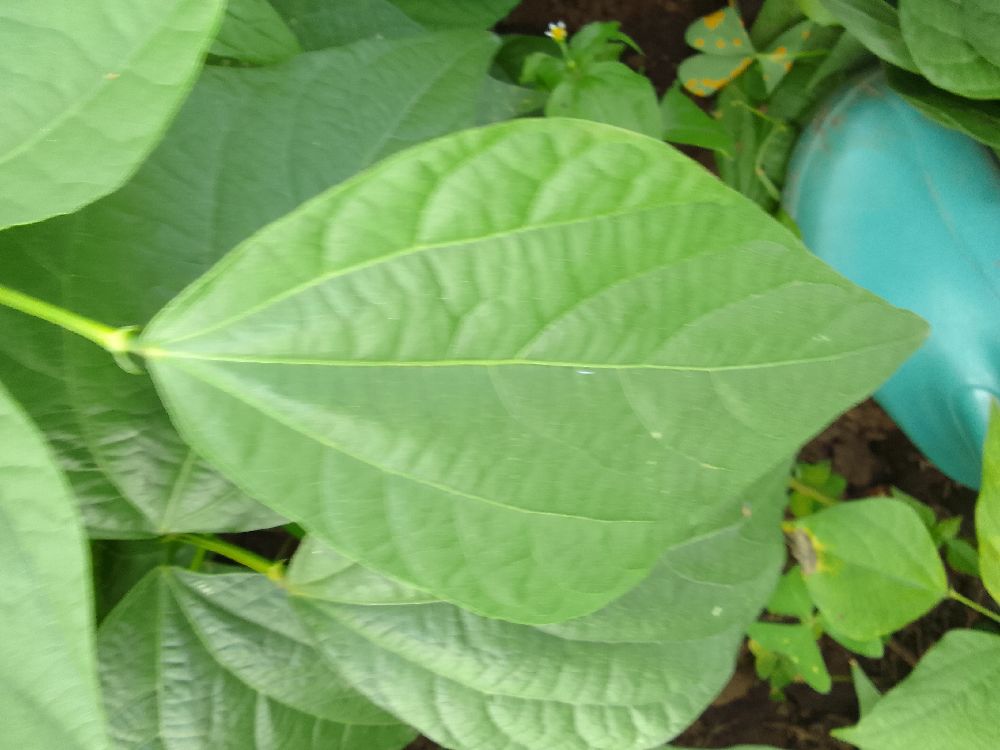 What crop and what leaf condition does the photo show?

common bean, healthy
